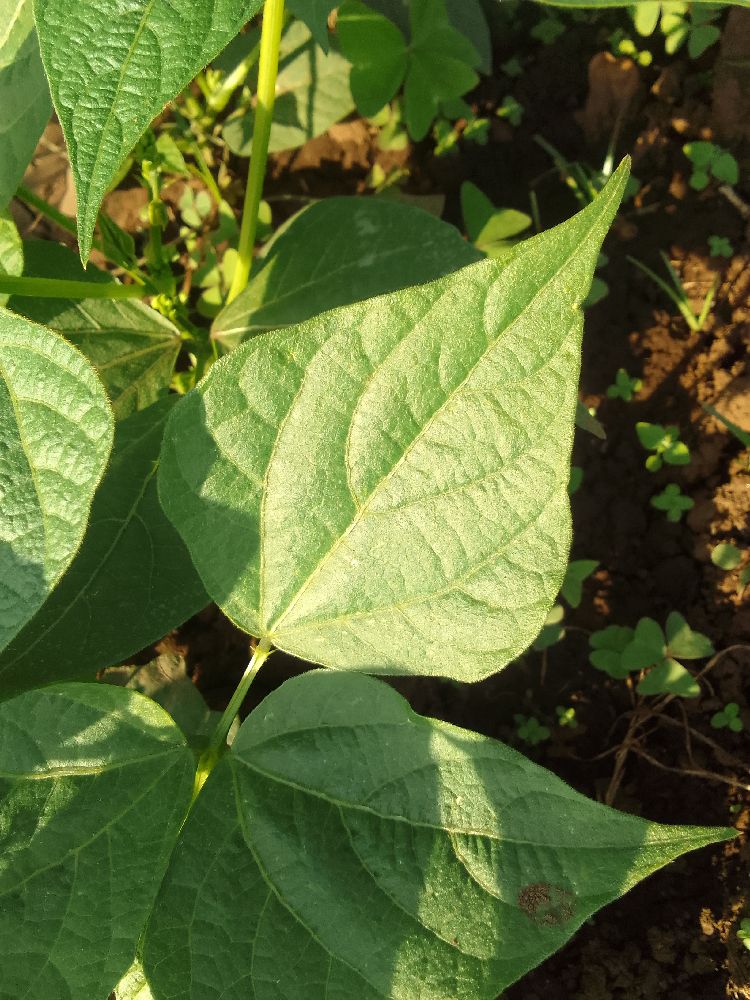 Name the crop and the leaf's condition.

common bean, healthy
